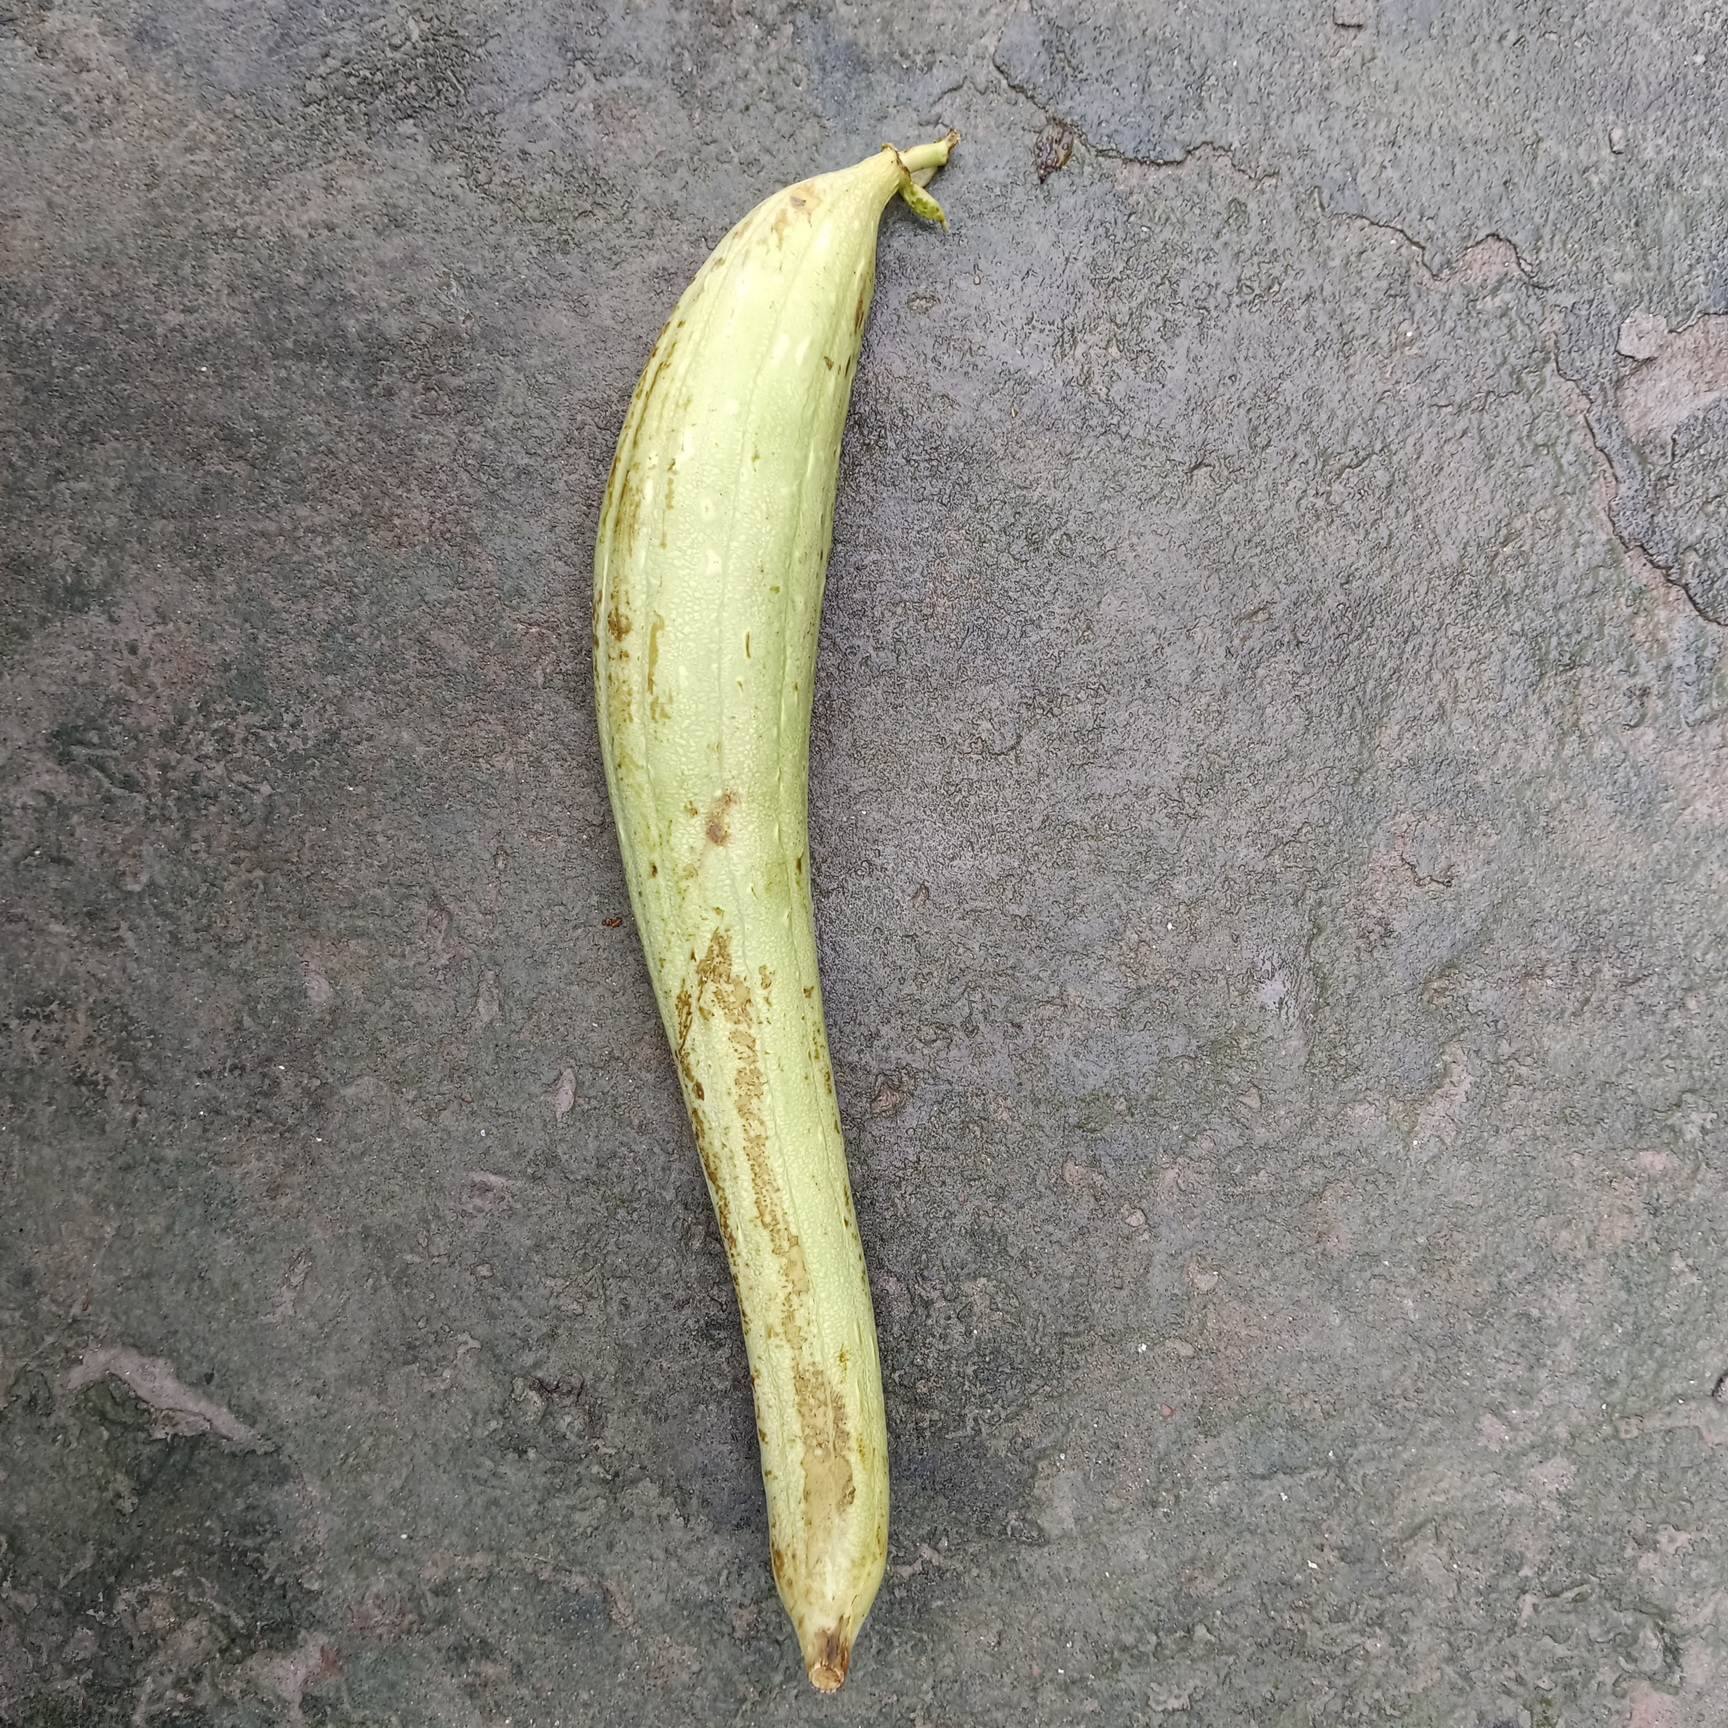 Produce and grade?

luffa, fresh
